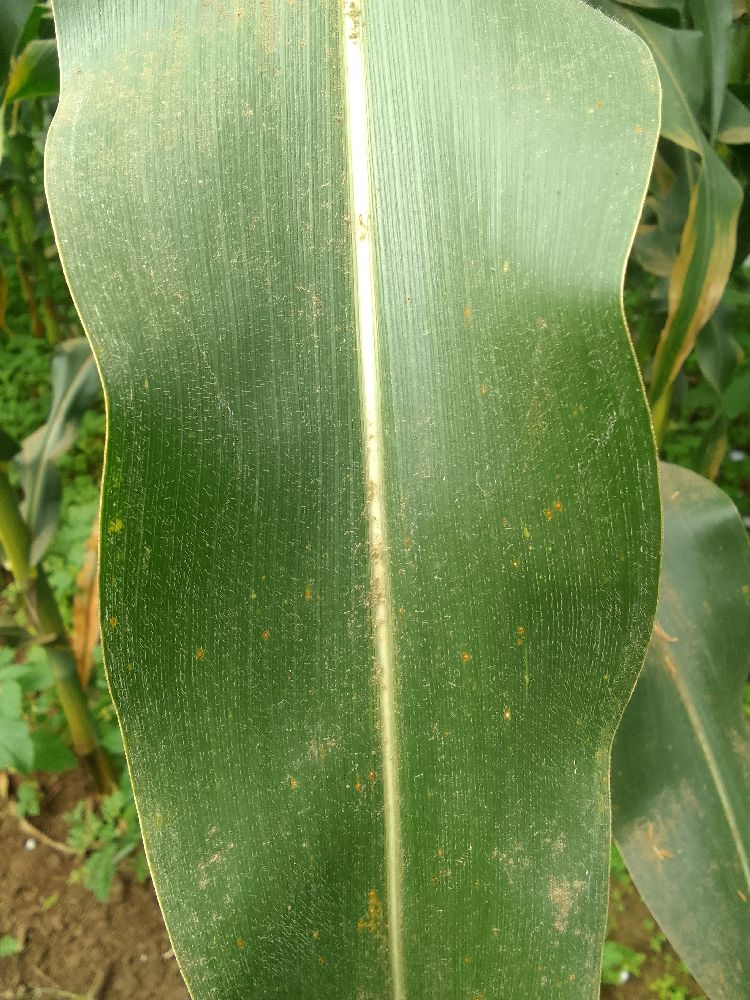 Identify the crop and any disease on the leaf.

maize, healthy
